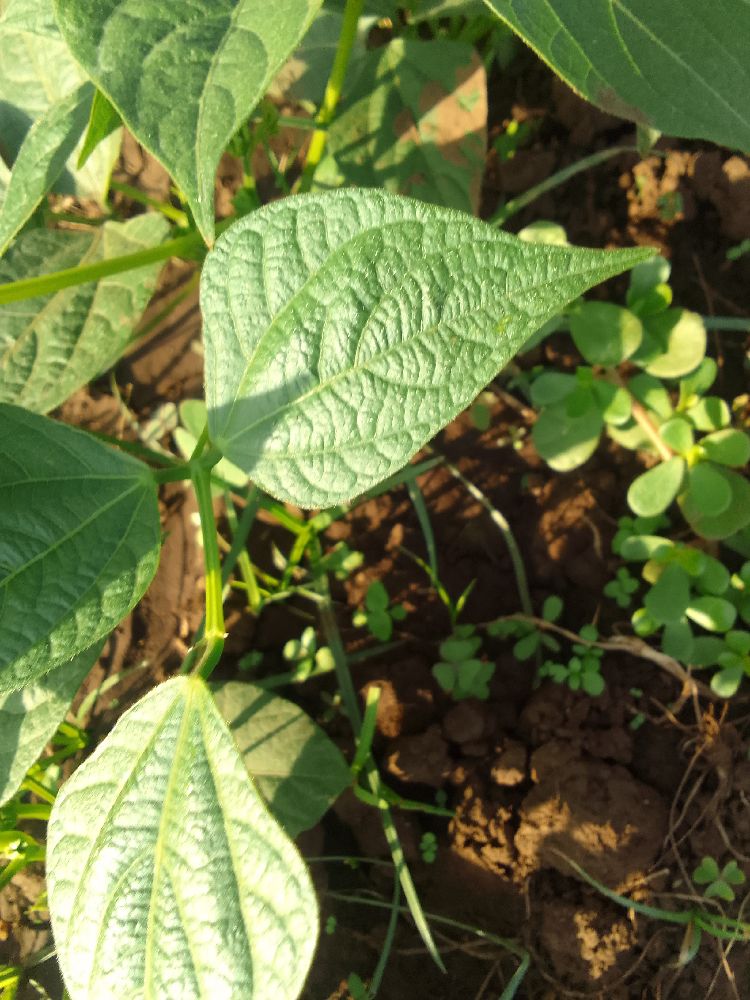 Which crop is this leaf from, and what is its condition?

common bean, healthy
